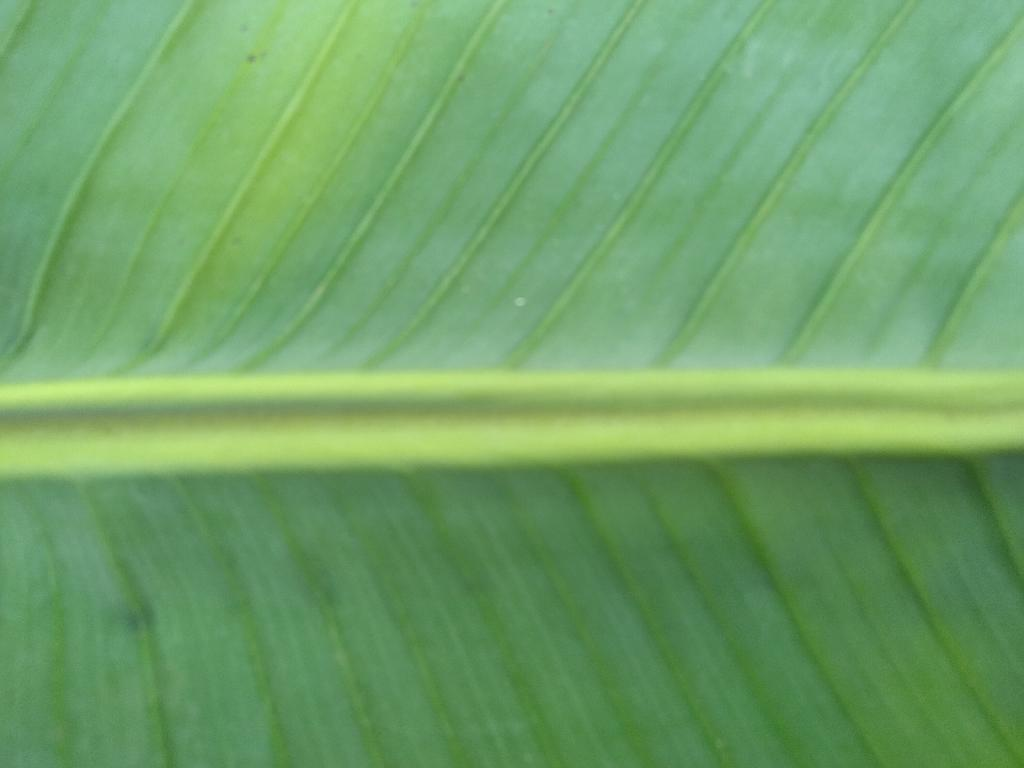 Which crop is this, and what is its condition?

banana, healthy
